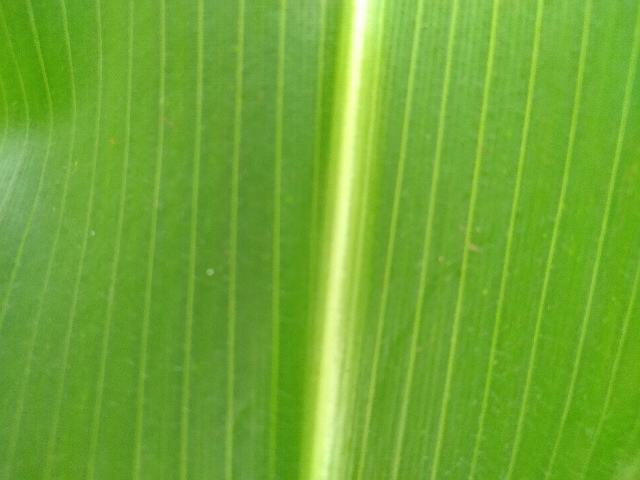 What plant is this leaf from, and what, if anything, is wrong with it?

maize, healthy
